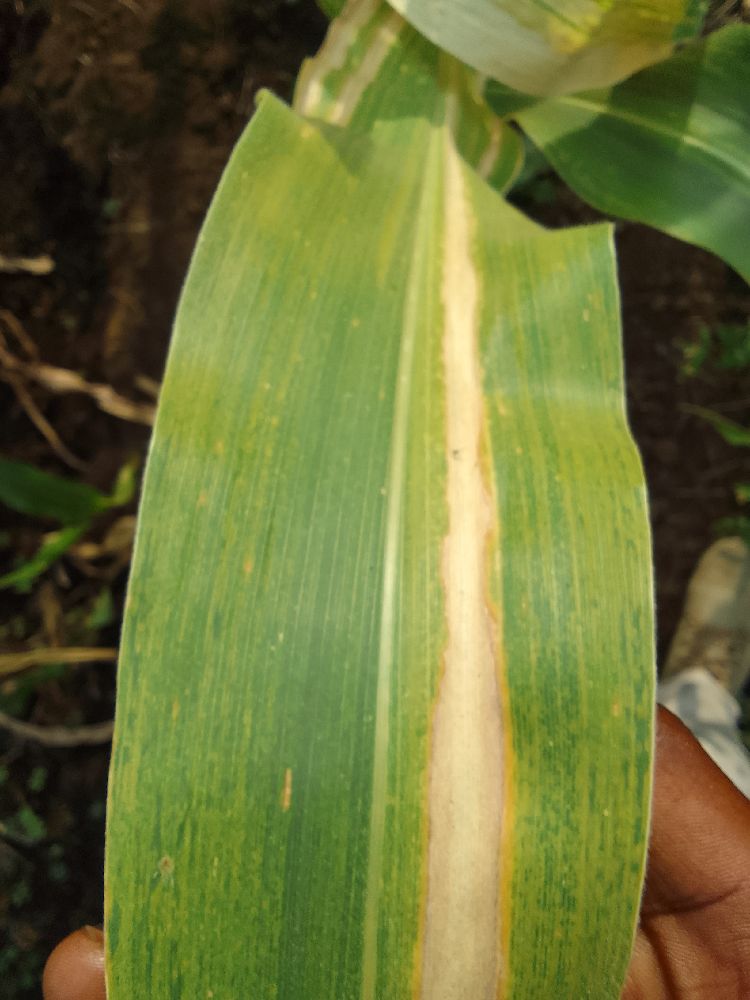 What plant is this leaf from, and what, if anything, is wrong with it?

maize, maize lethal necrosis
